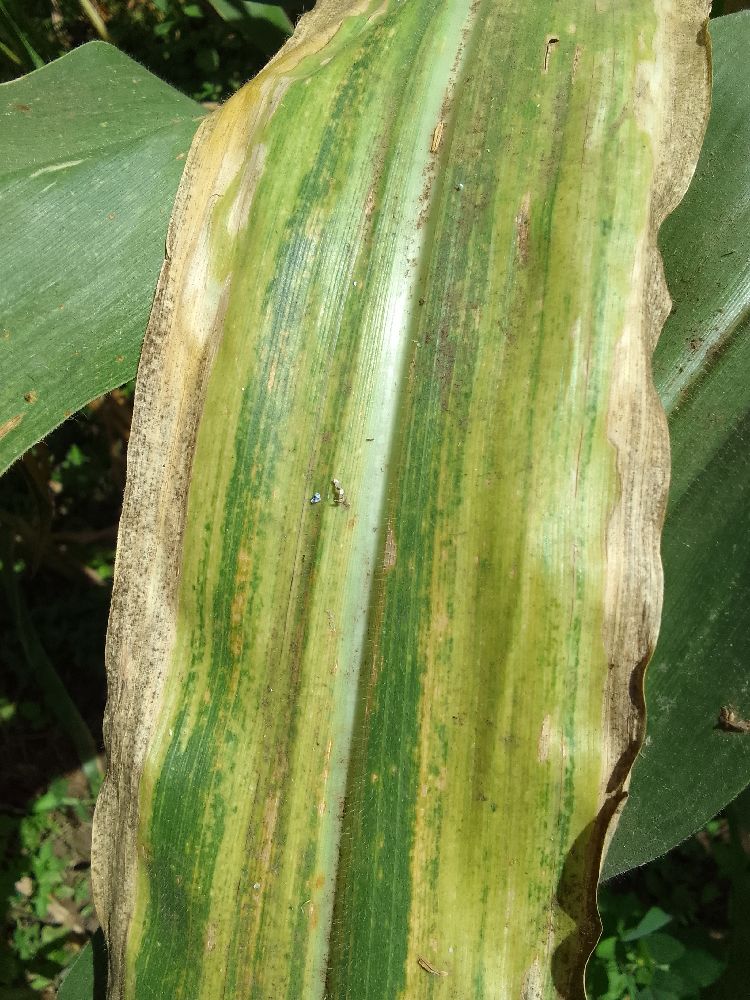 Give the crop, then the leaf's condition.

maize, maize lethal necrosis
